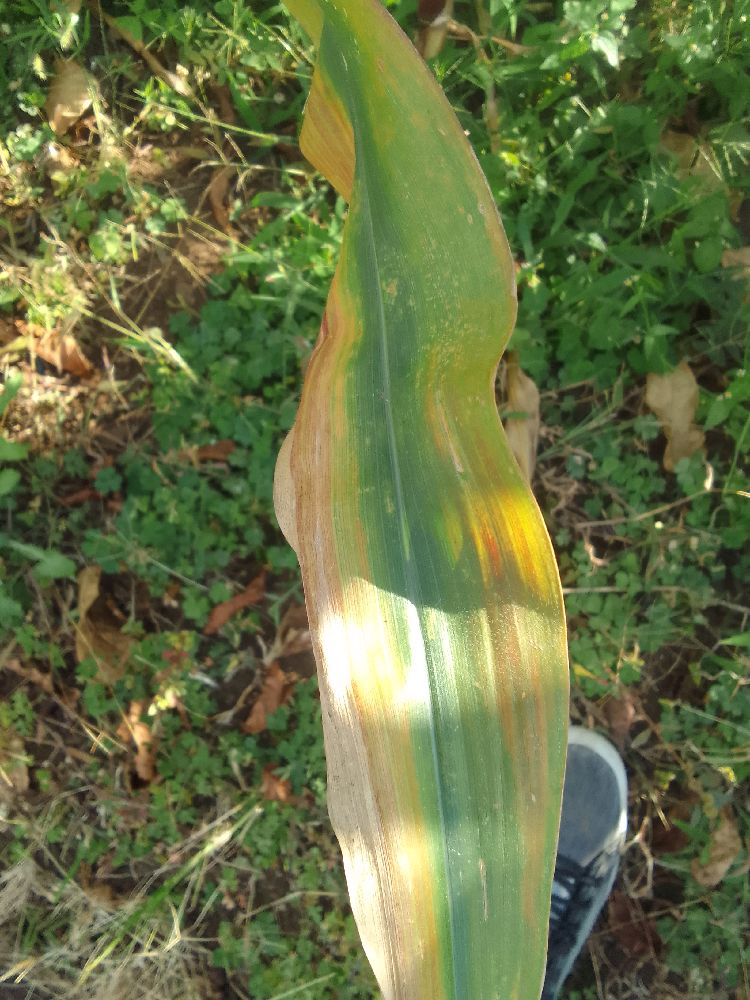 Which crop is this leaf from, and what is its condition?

maize, maize lethal necrosis
